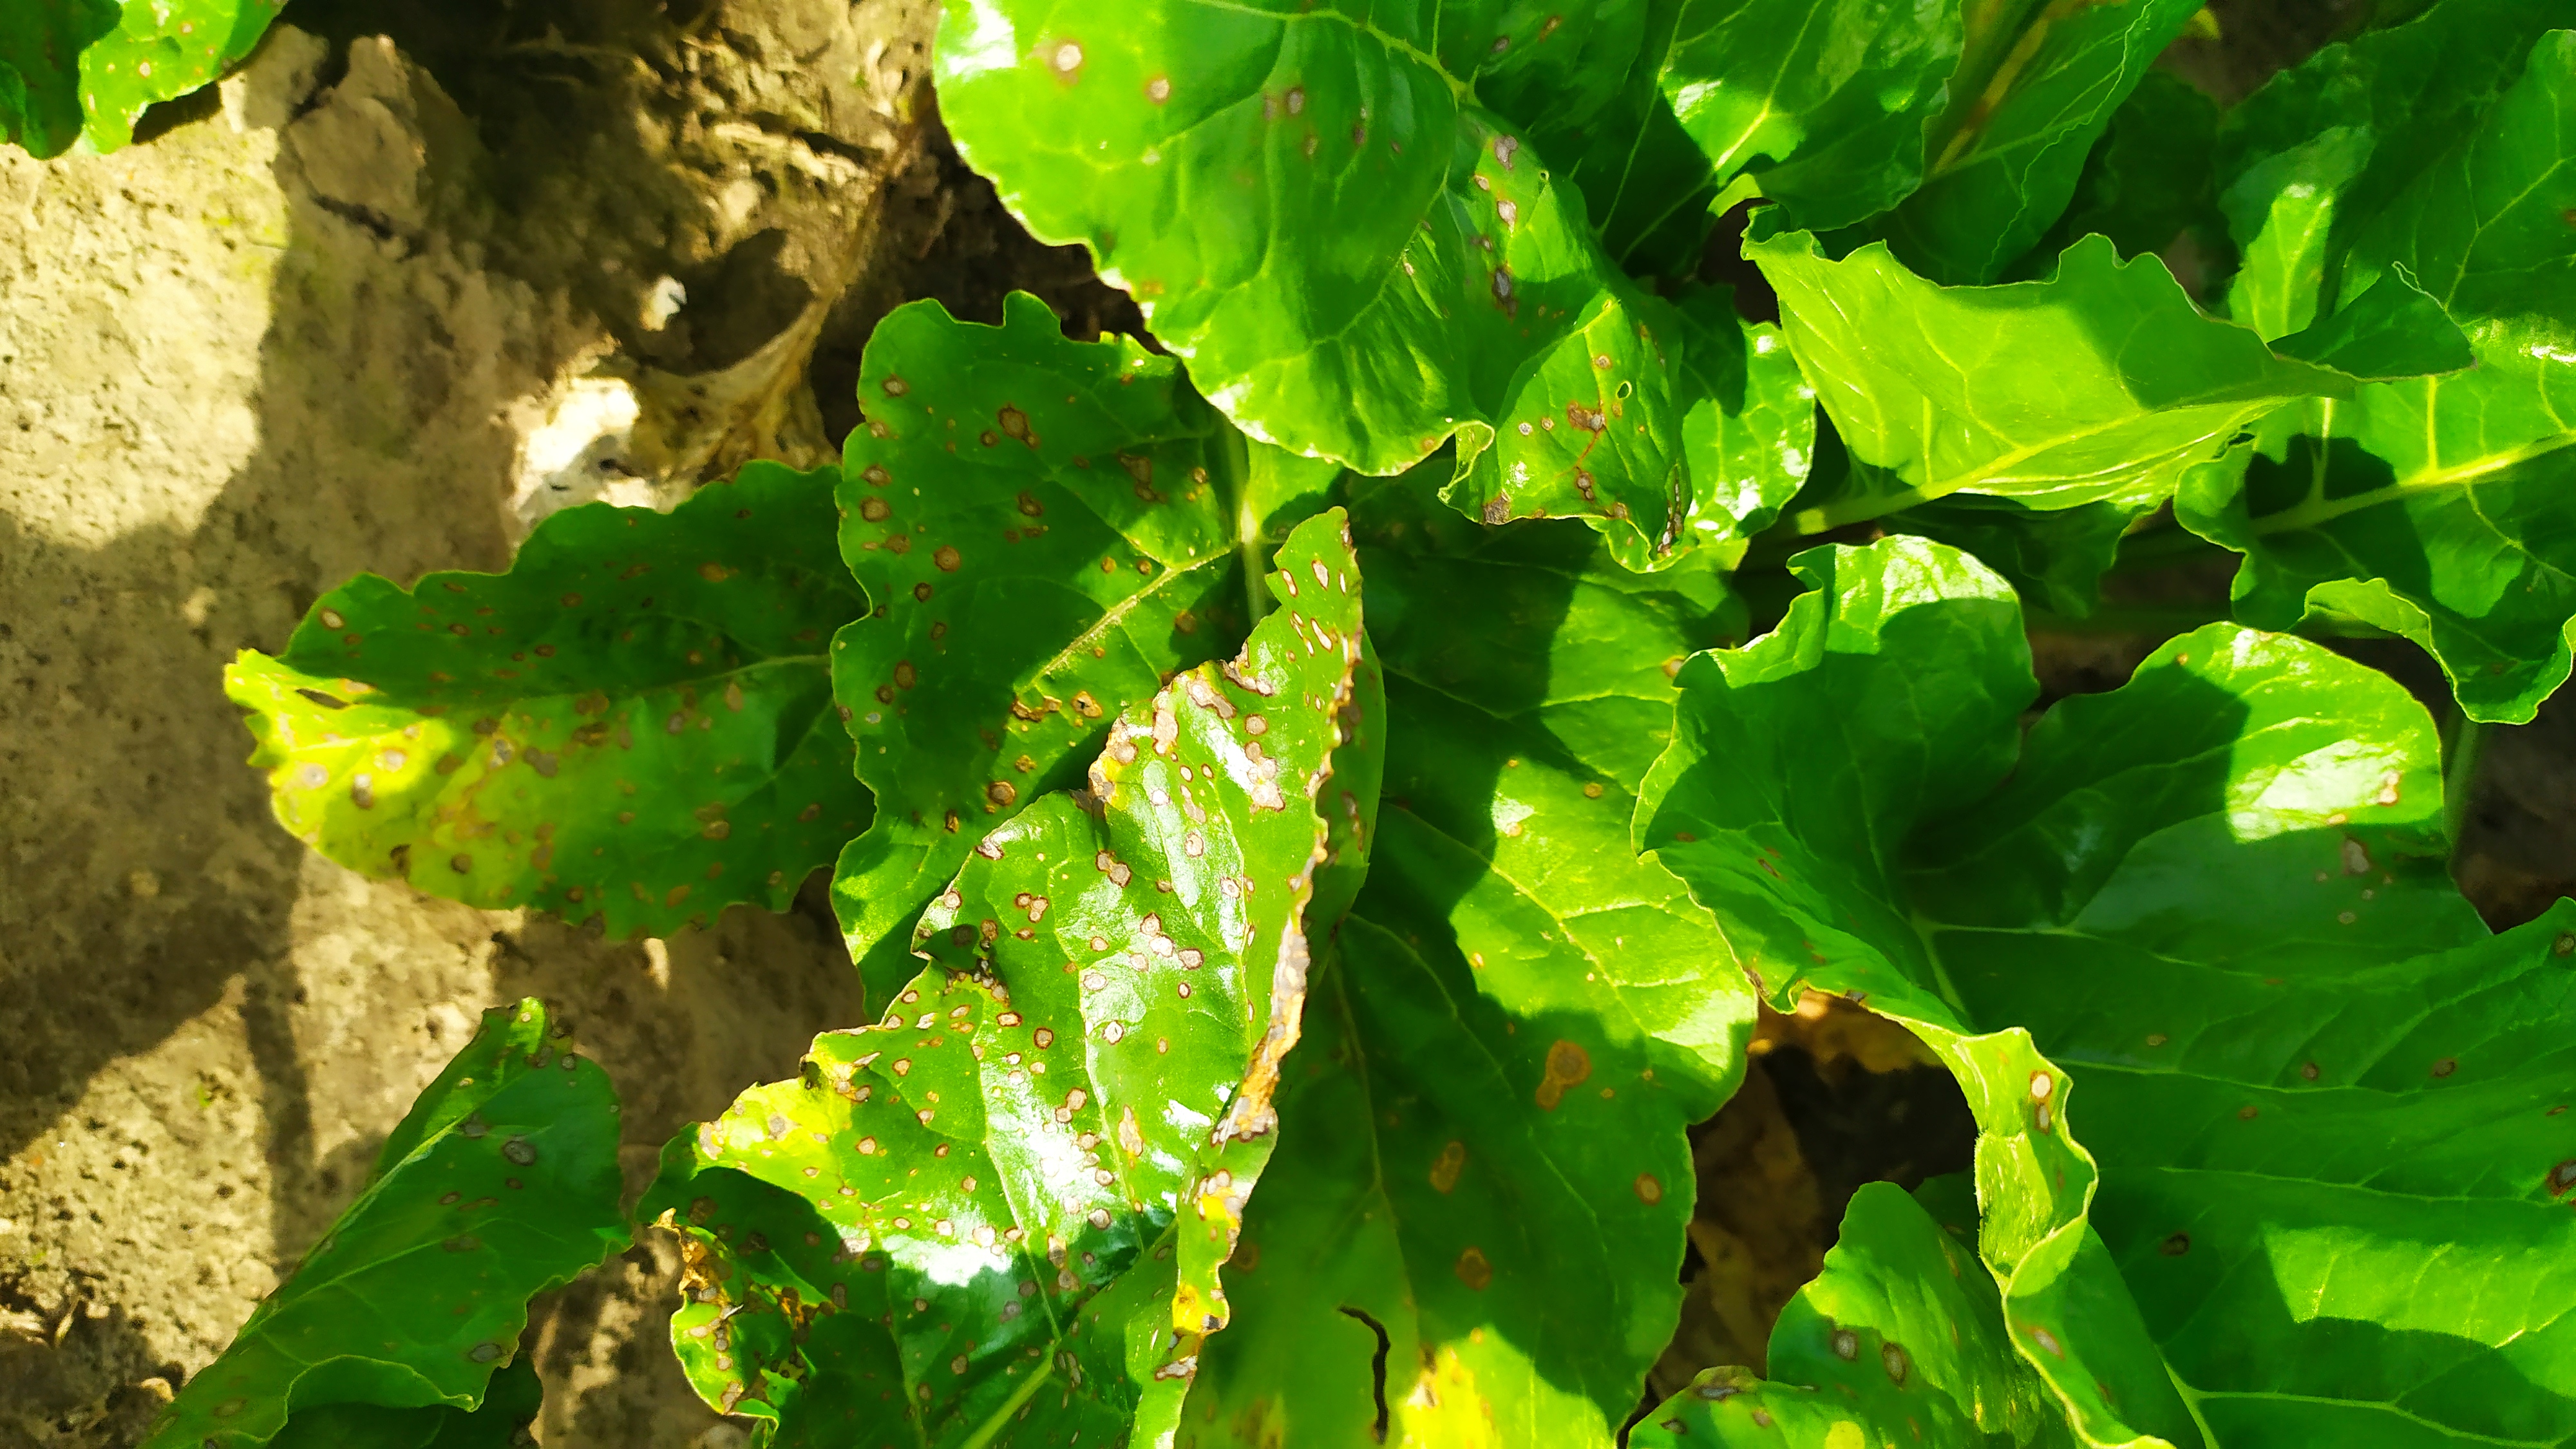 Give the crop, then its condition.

beet, cercospora
